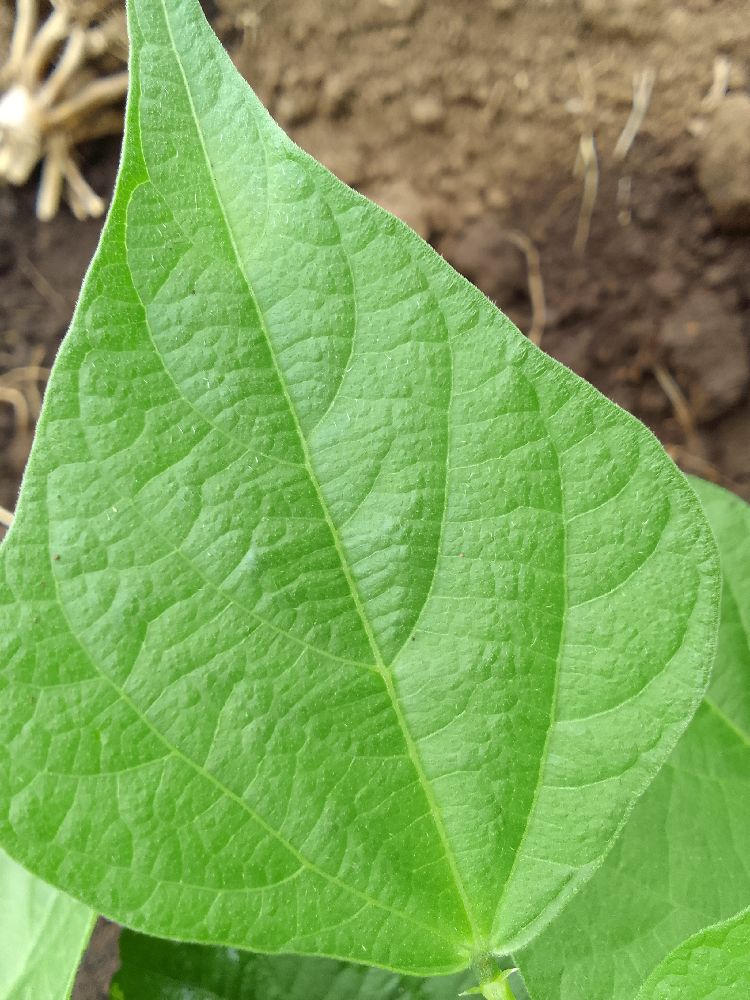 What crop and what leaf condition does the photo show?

common bean, healthy
